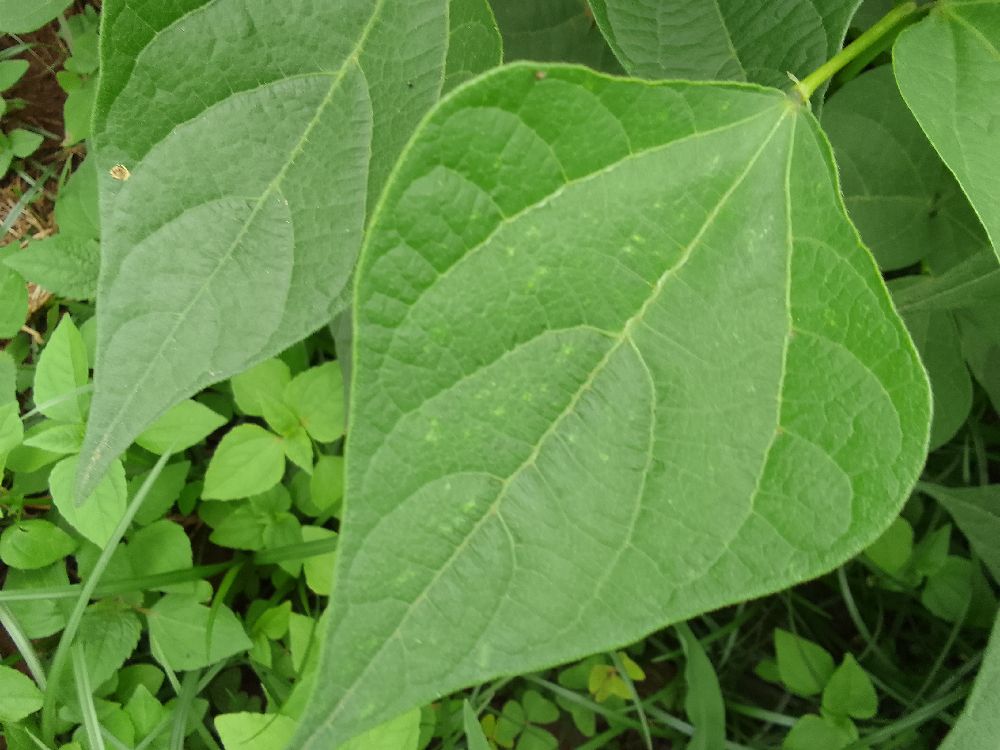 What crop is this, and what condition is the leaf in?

common bean, healthy
